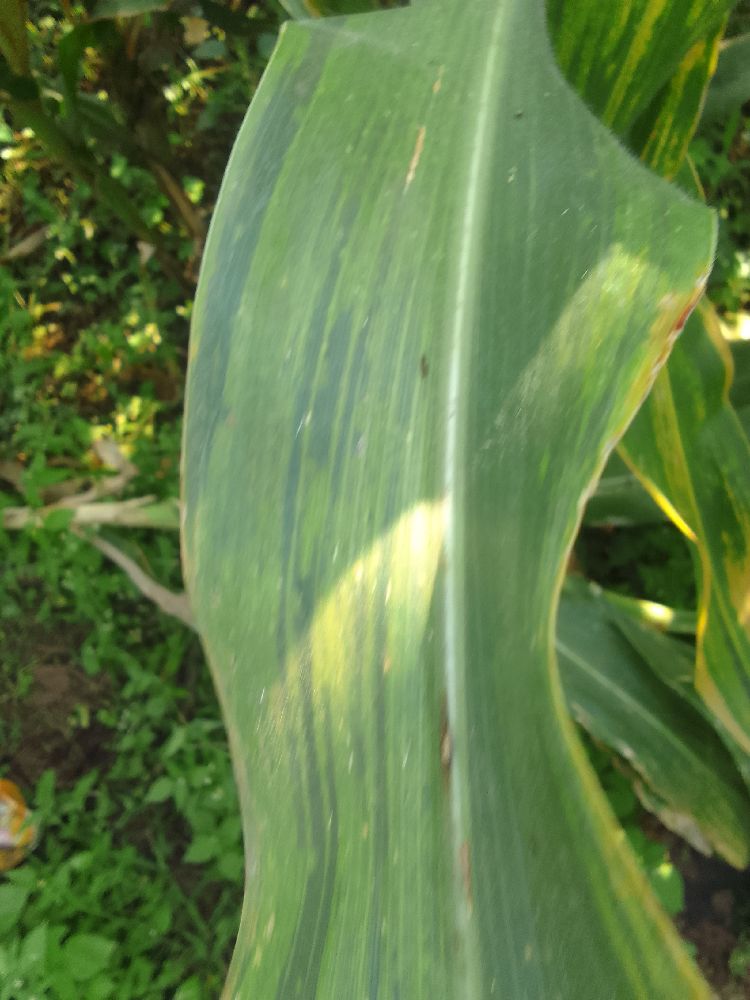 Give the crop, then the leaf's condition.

maize, maize lethal necrosis
